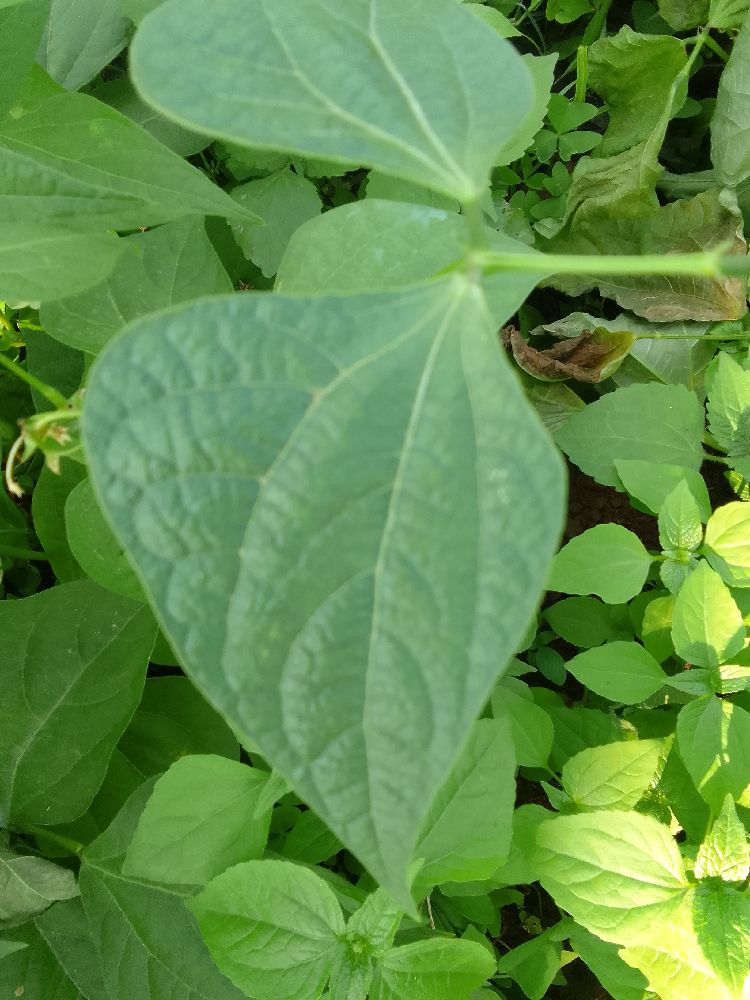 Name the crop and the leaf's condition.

common bean, healthy
